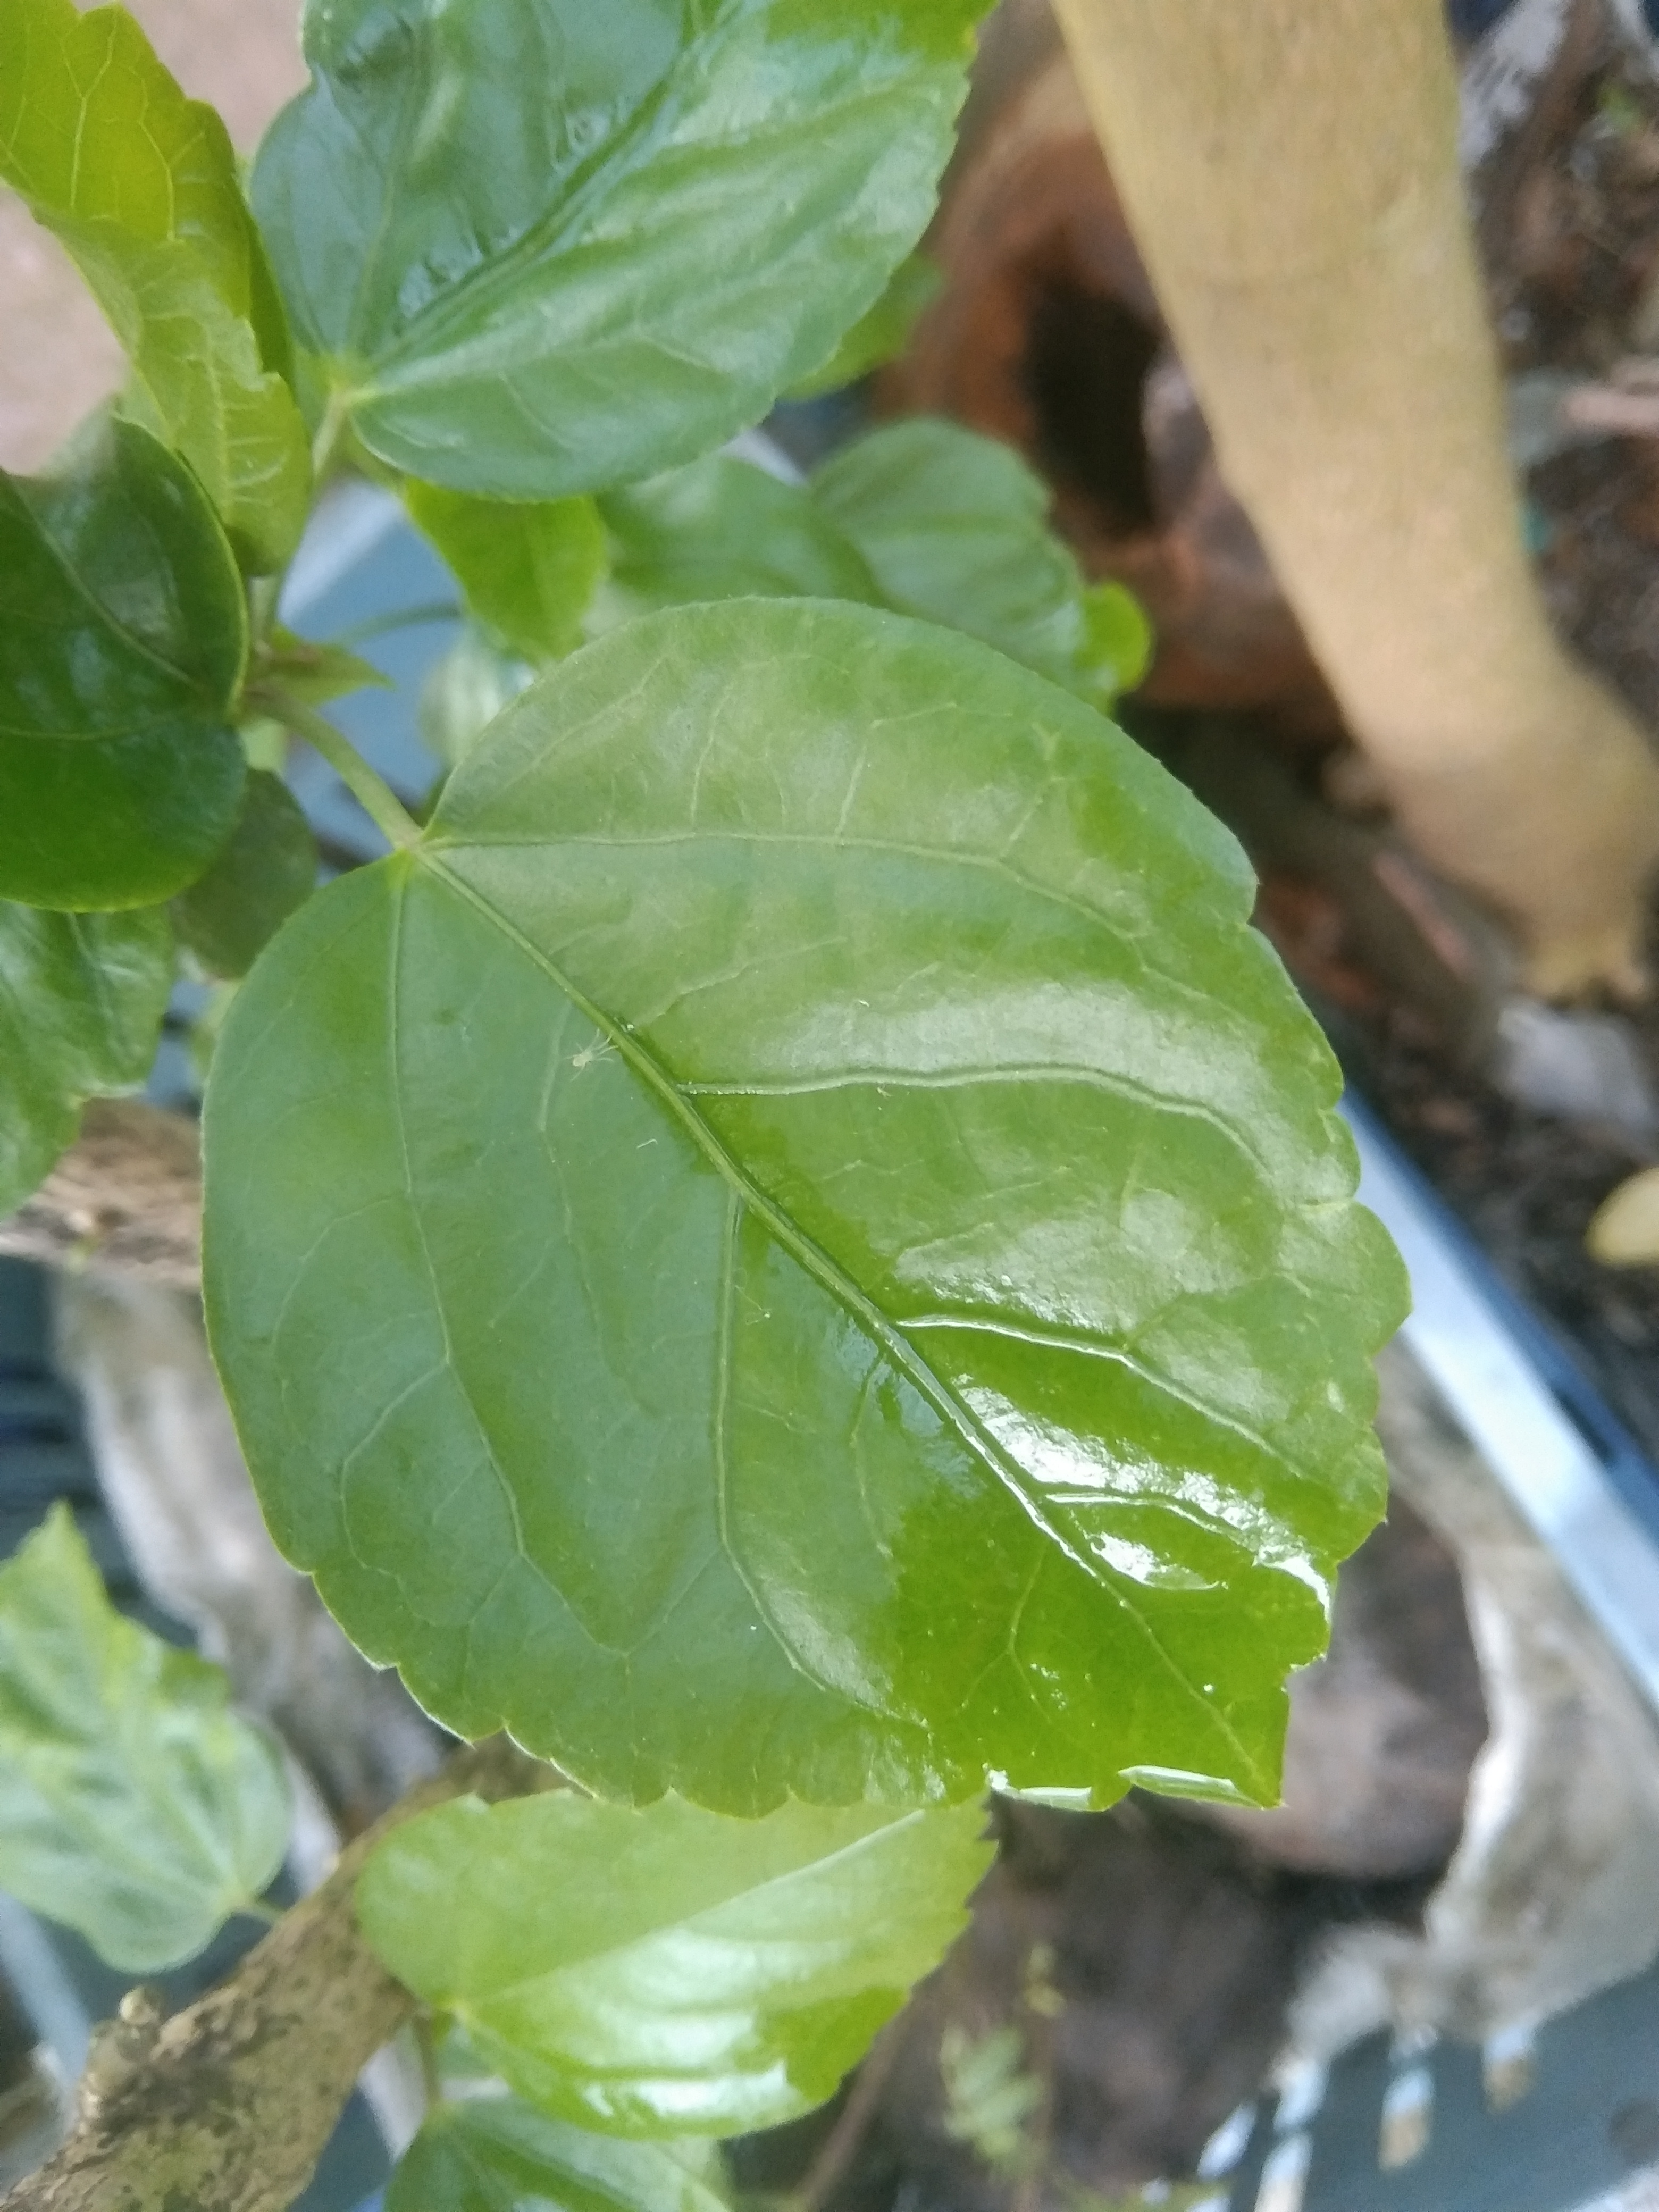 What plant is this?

hibiscus
